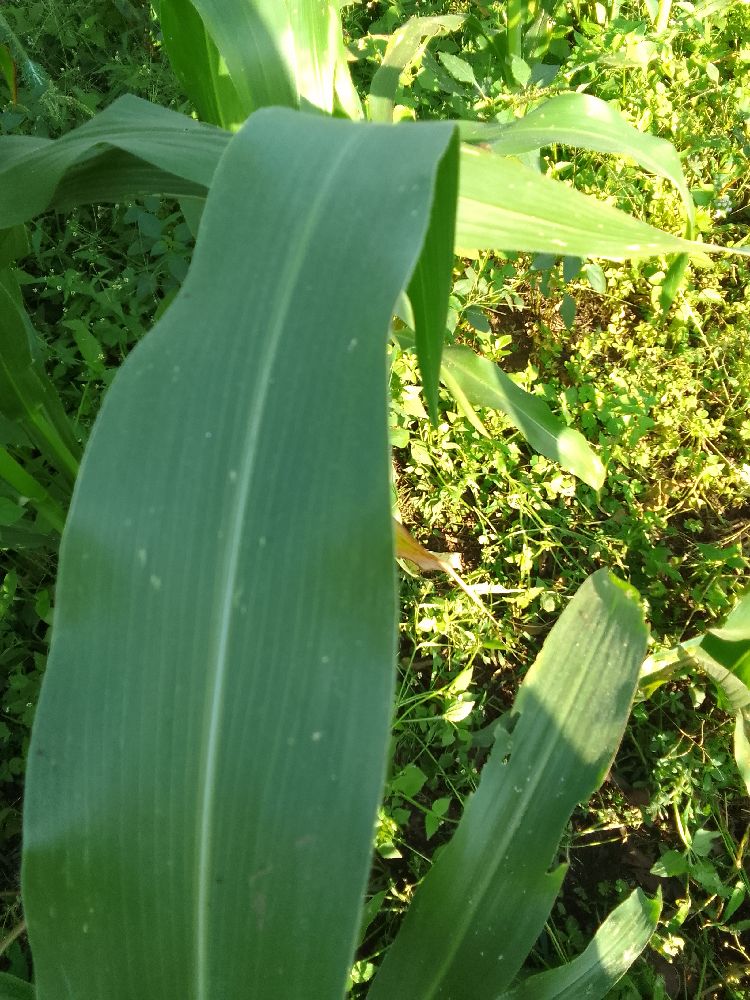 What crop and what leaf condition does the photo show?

maize, healthy
